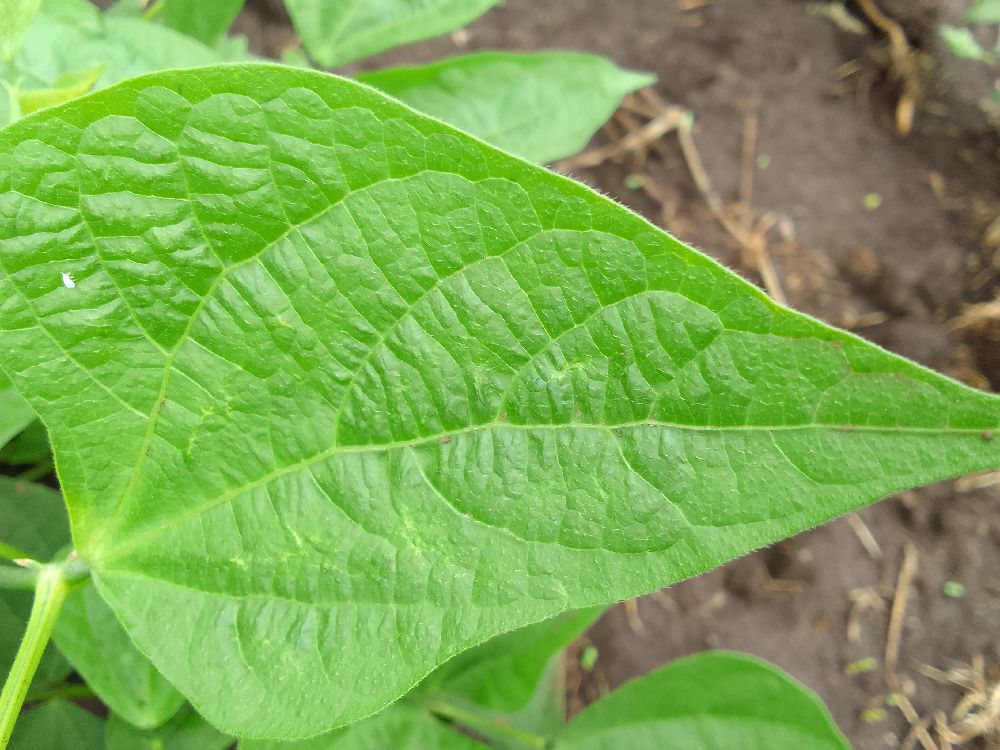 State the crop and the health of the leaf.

common bean, healthy
